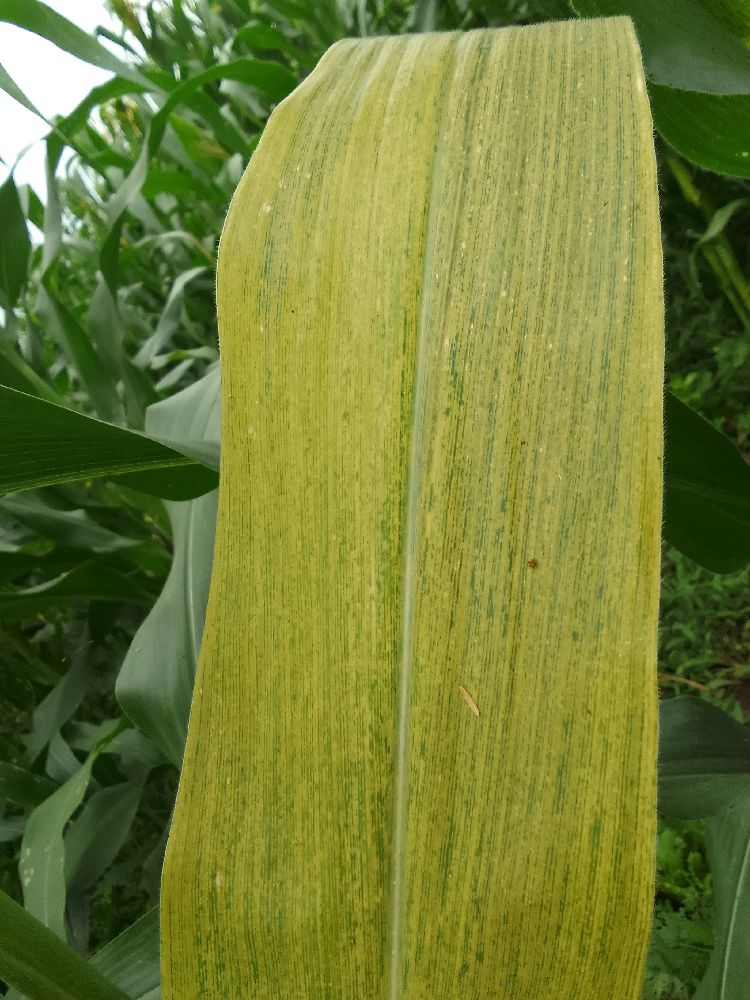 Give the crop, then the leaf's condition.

maize, maize lethal necrosis
